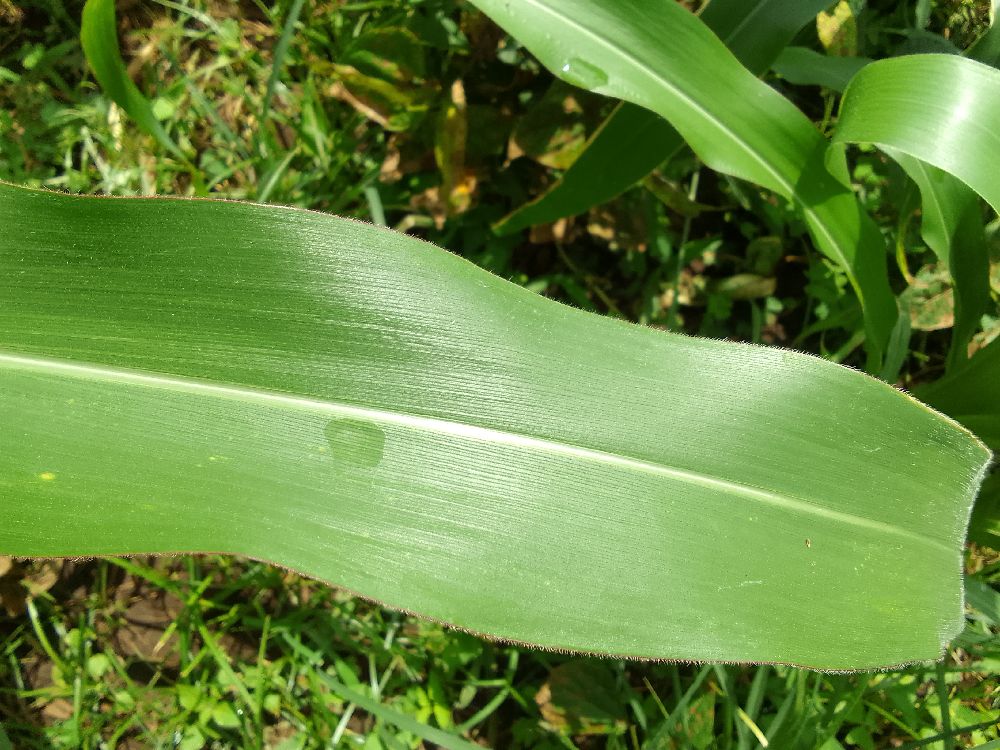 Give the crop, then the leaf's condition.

maize, healthy
